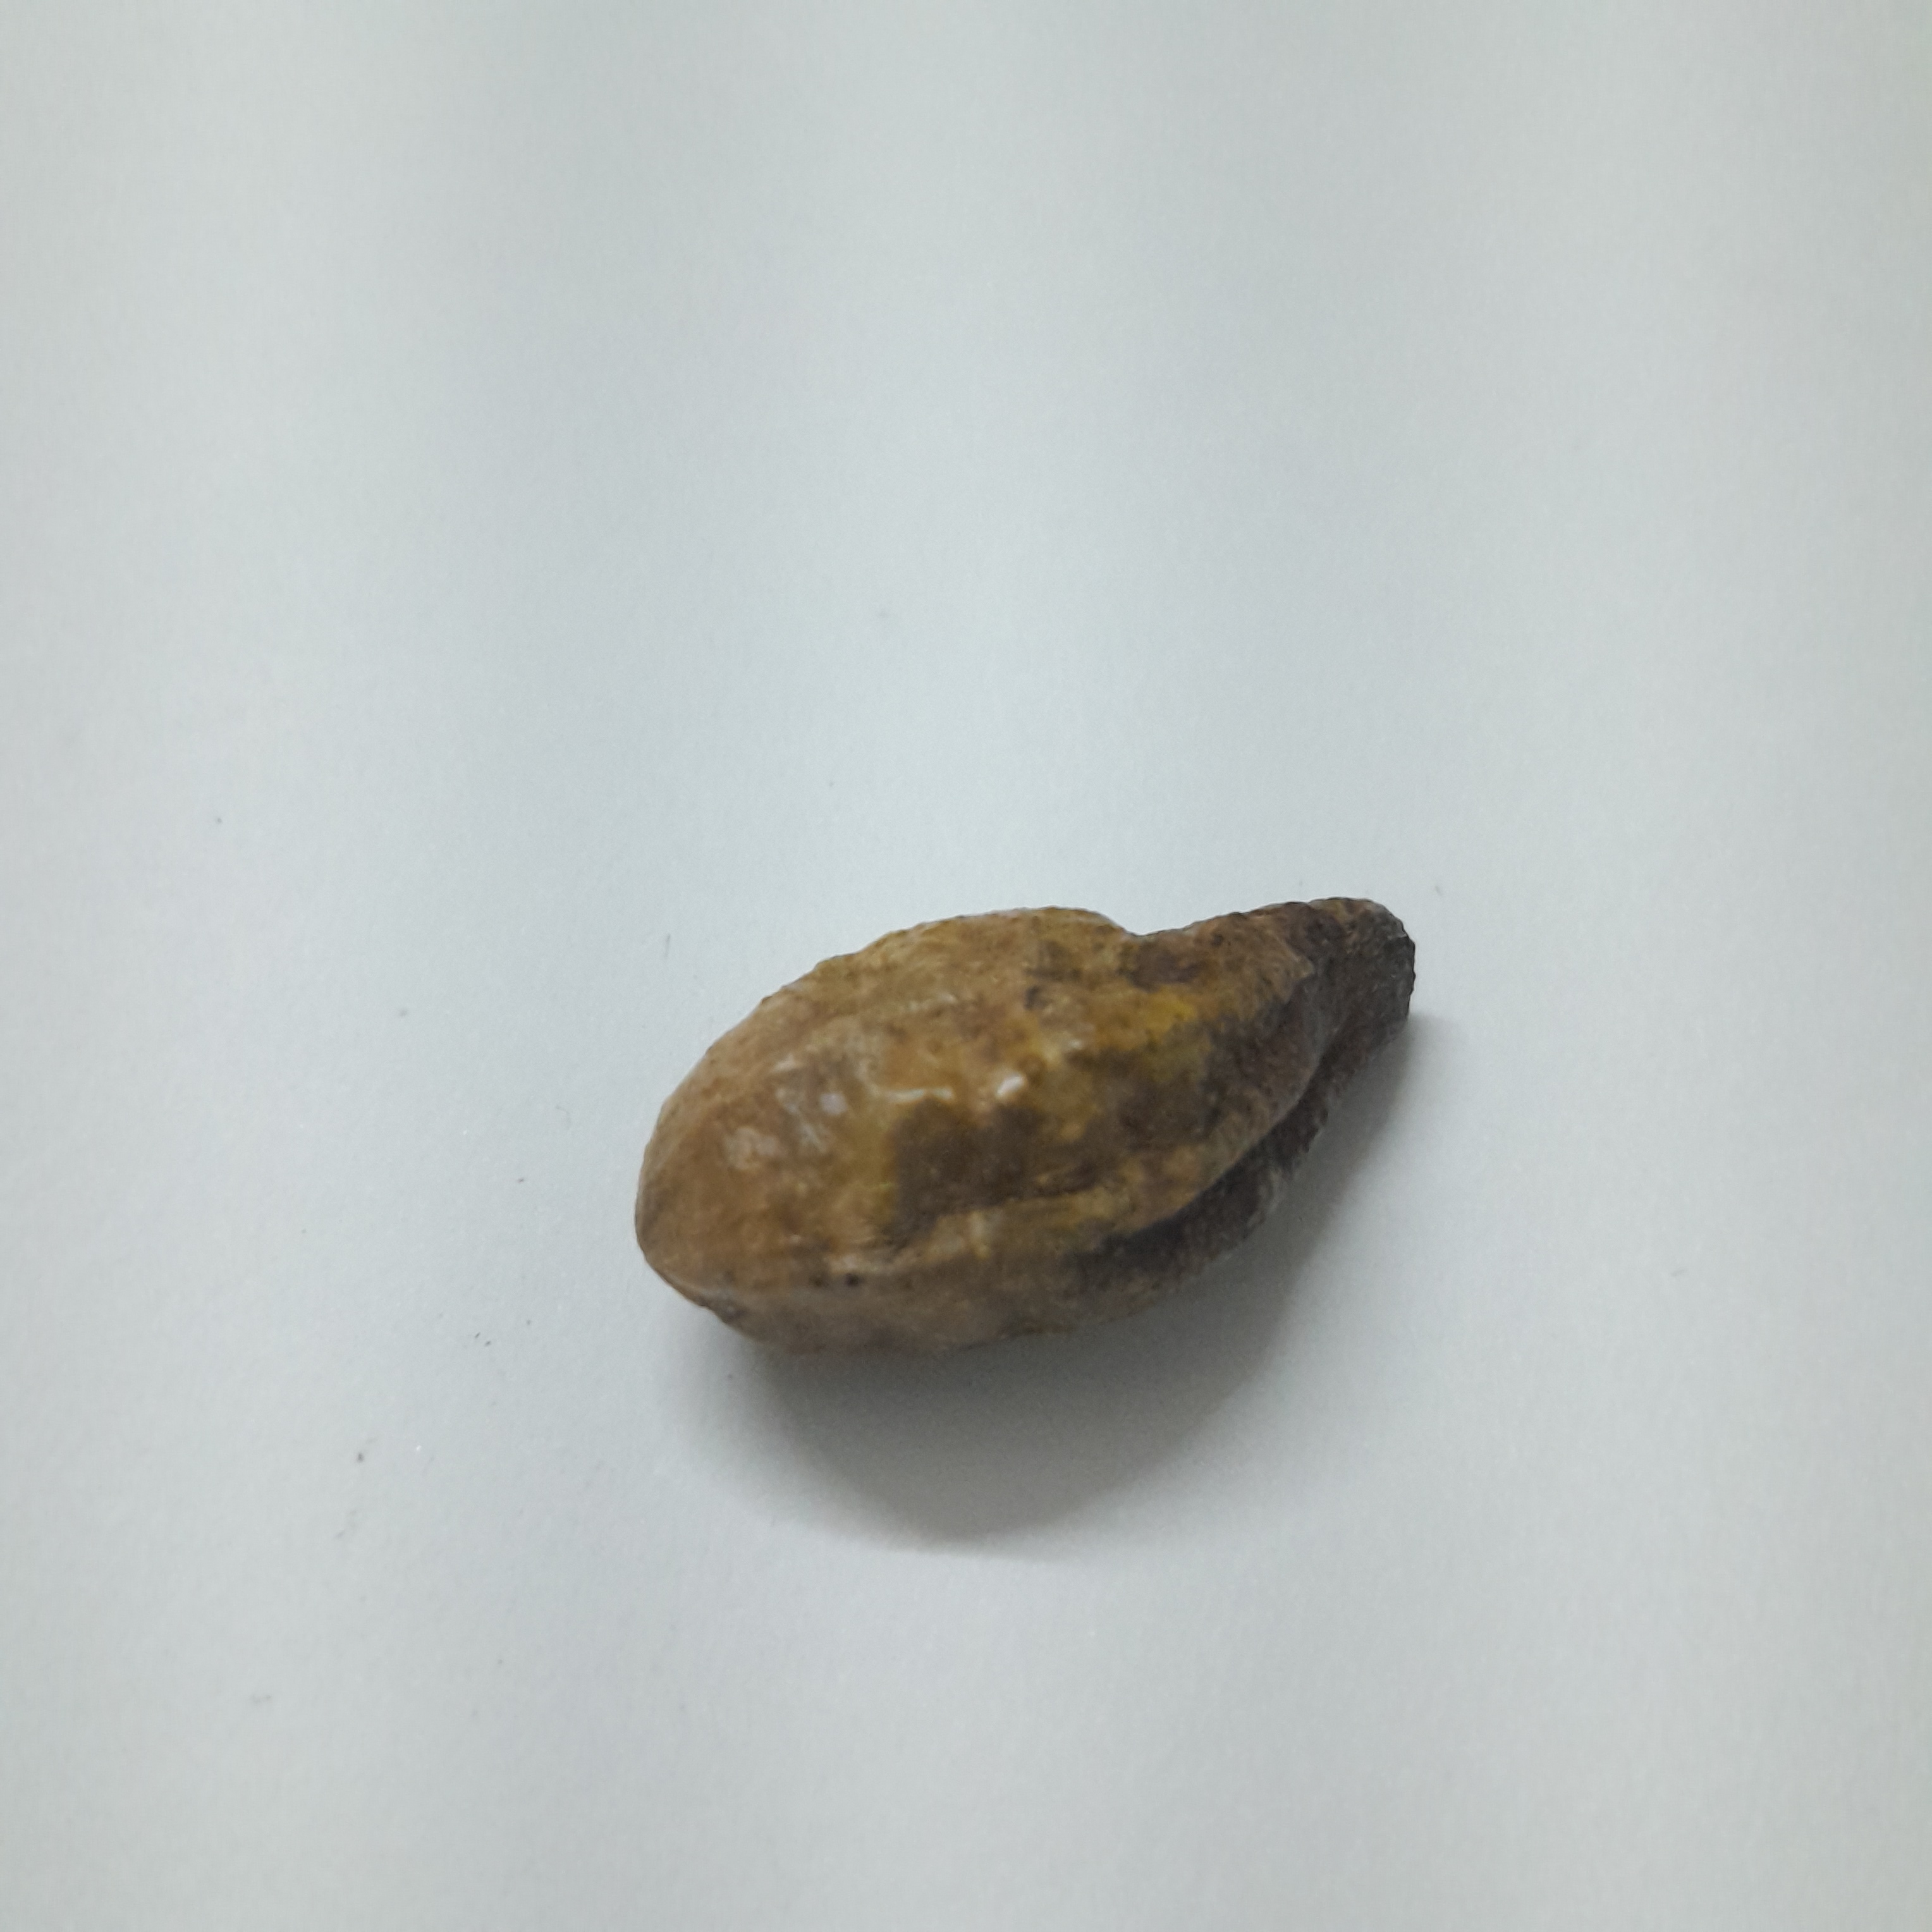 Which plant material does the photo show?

hirdaa
